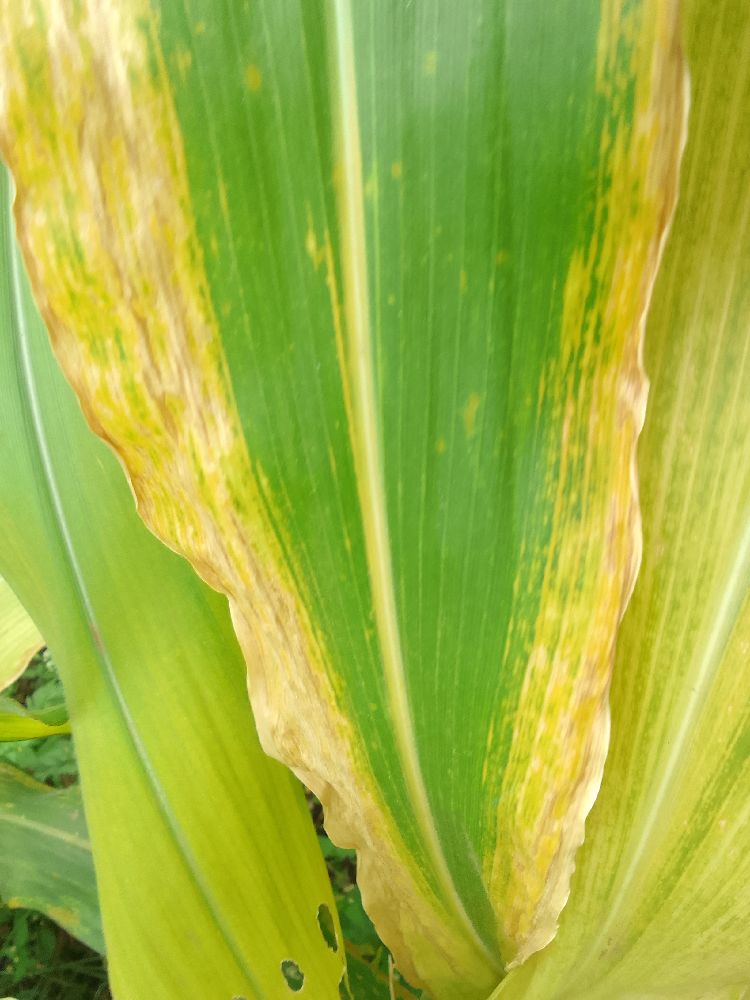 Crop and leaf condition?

maize, maize lethal necrosis
